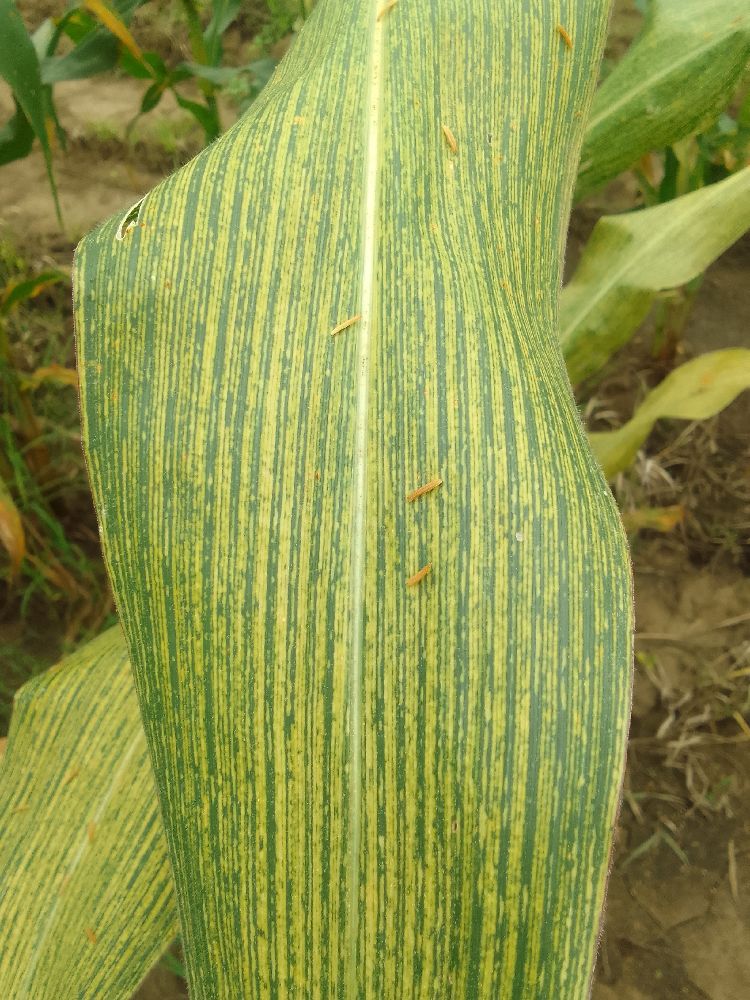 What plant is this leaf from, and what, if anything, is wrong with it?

maize, maize streak virus
